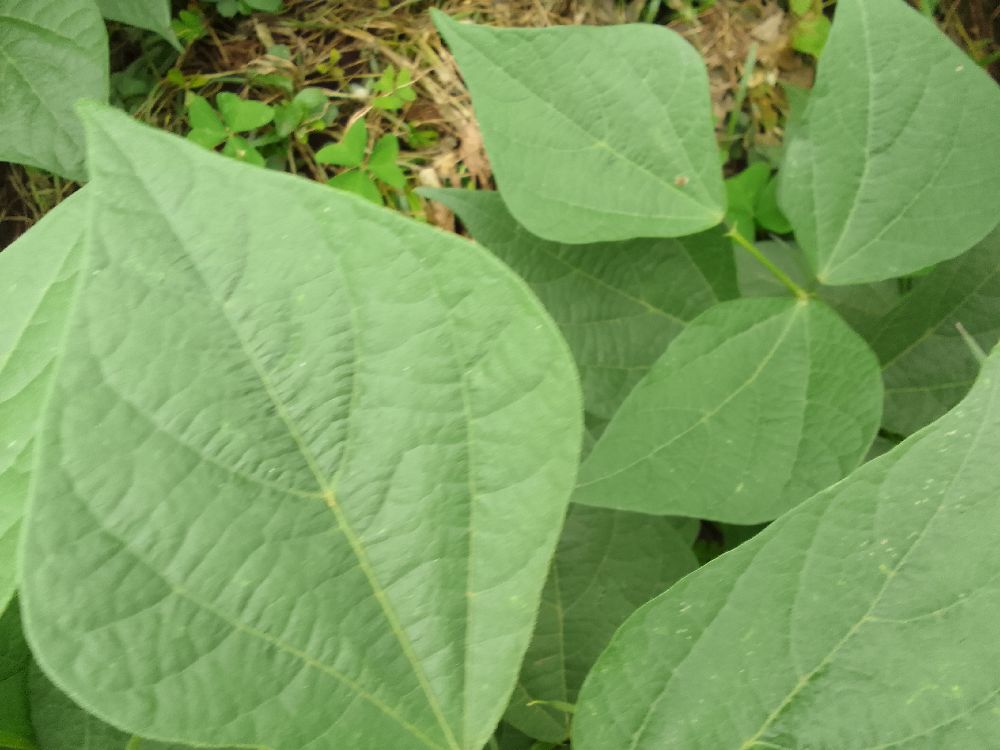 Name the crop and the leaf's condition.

common bean, healthy
